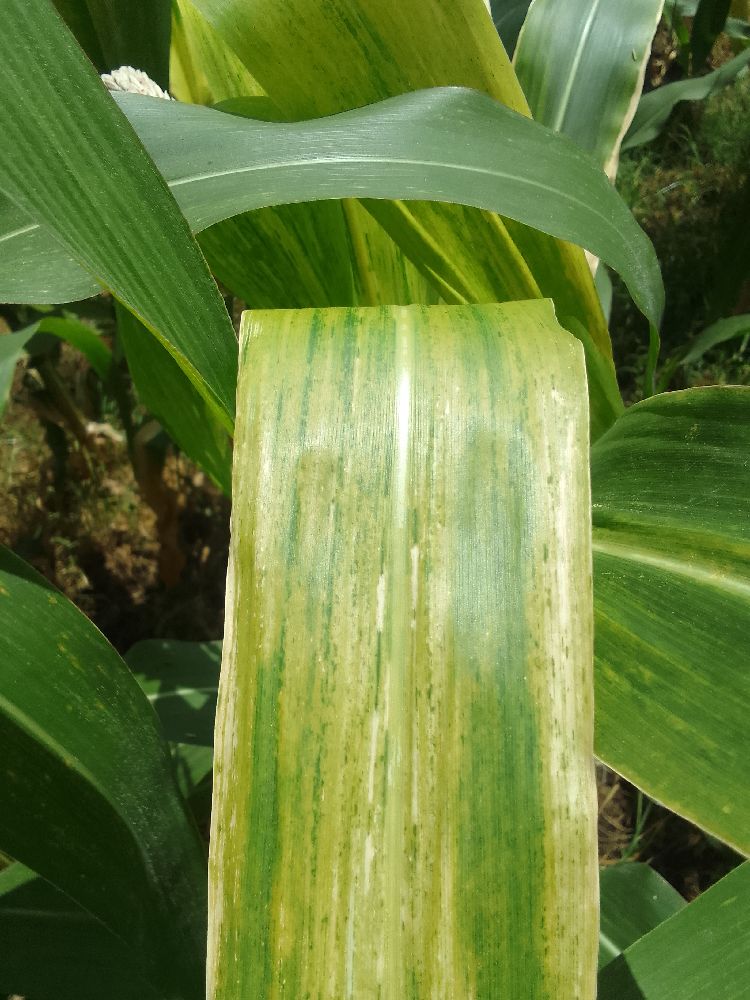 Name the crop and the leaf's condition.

maize, maize lethal necrosis
